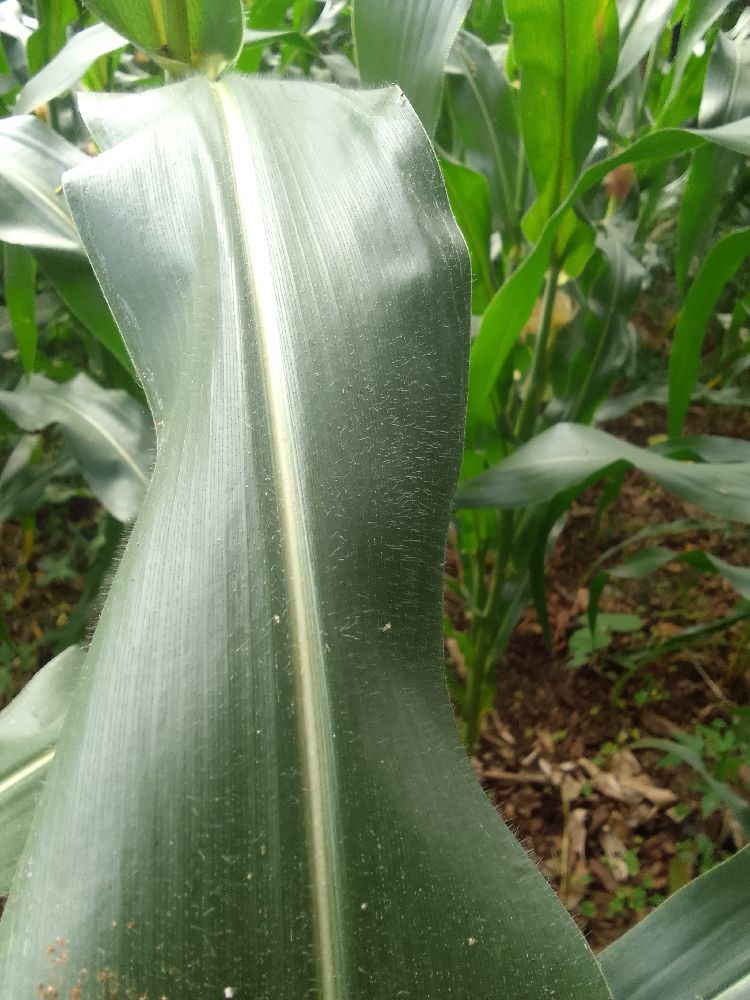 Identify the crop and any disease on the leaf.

maize, healthy
